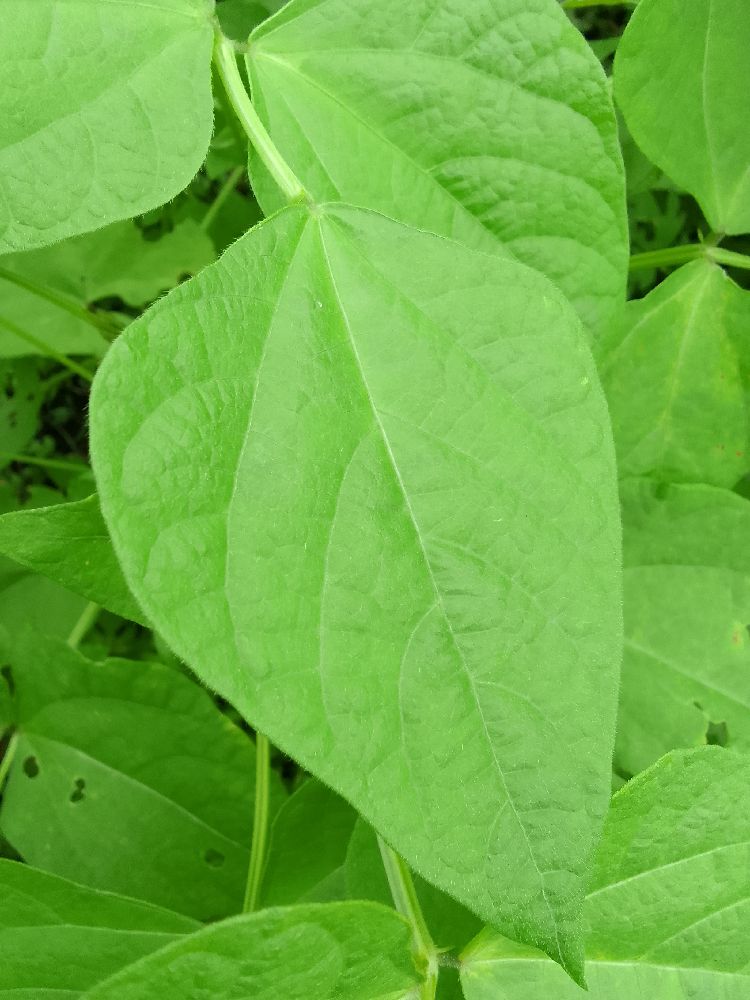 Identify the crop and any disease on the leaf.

common bean, healthy
